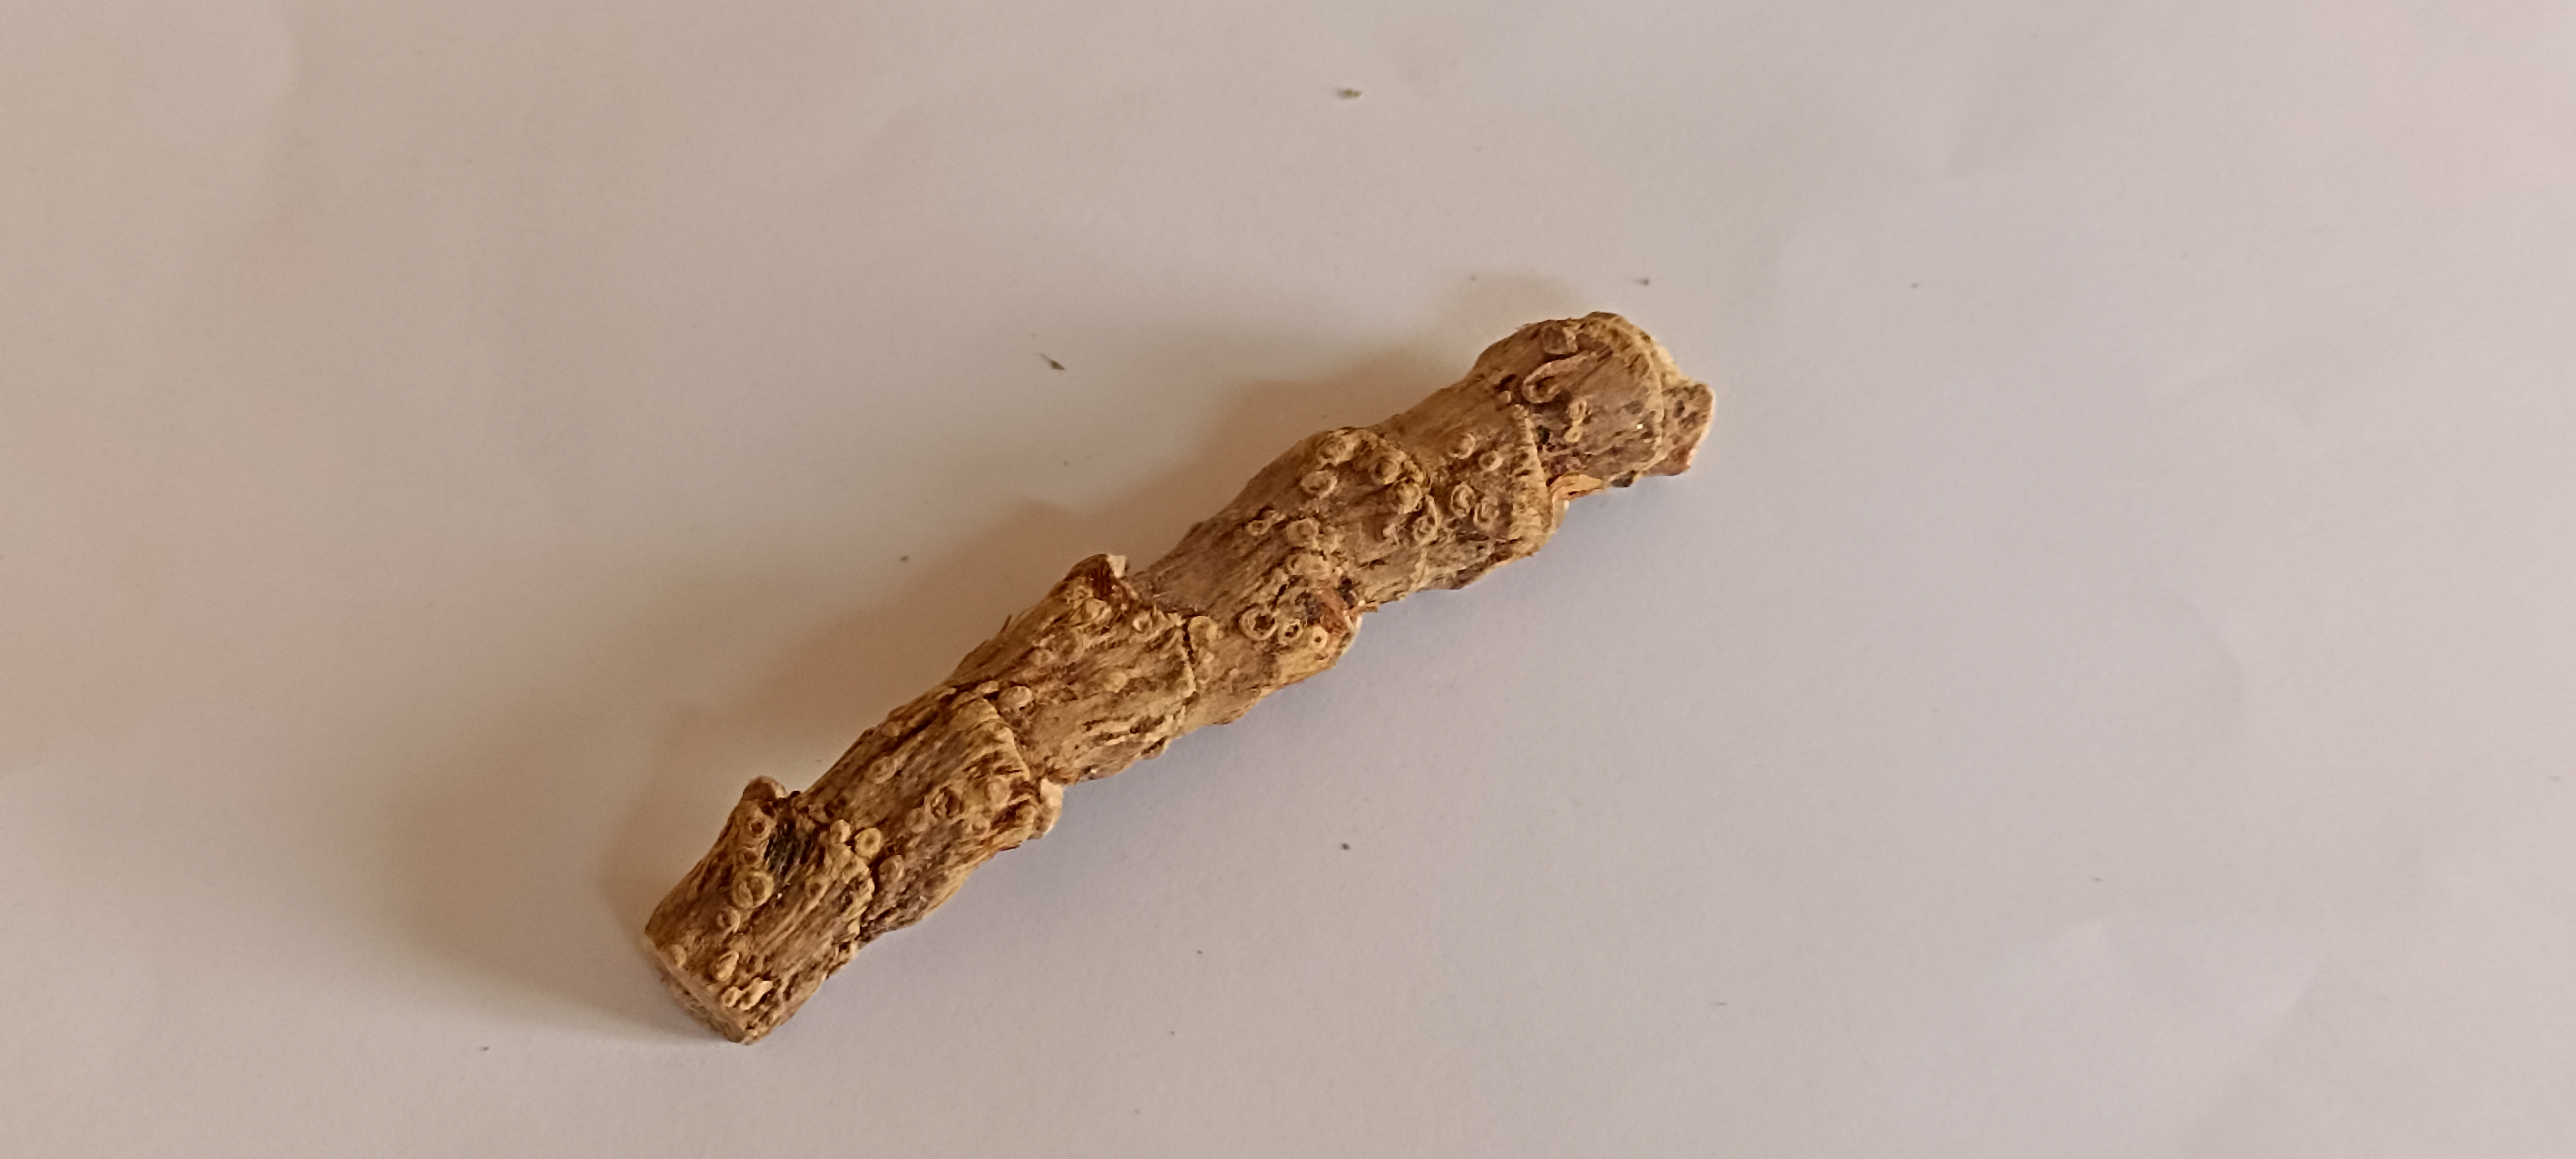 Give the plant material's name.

vekhand
